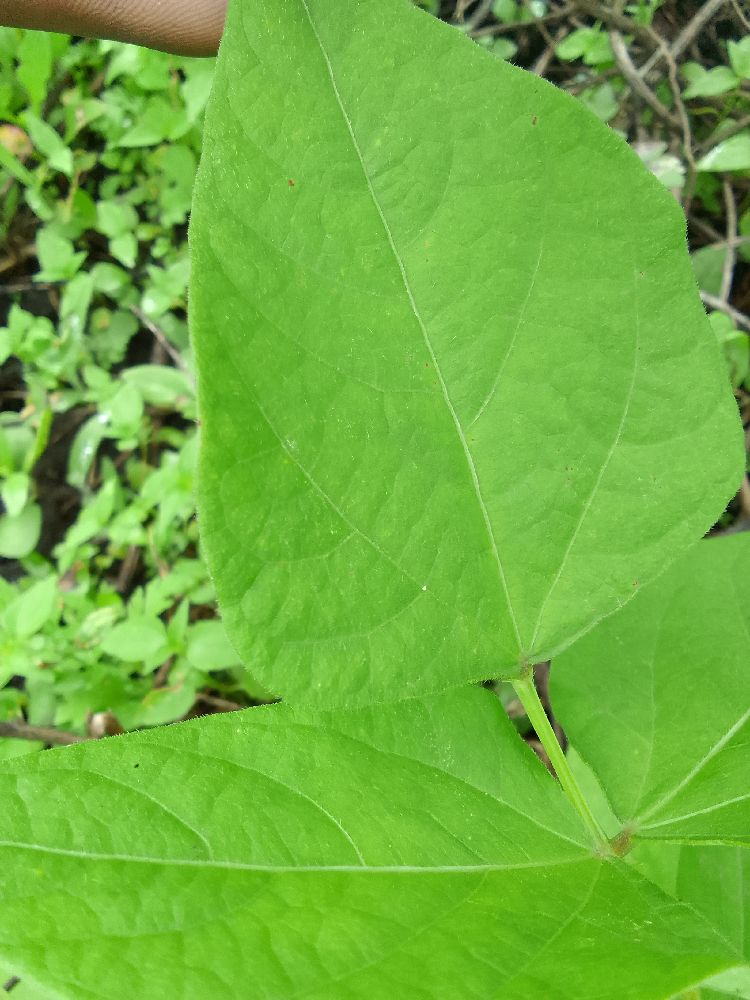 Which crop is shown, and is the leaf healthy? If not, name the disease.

common bean, healthy
